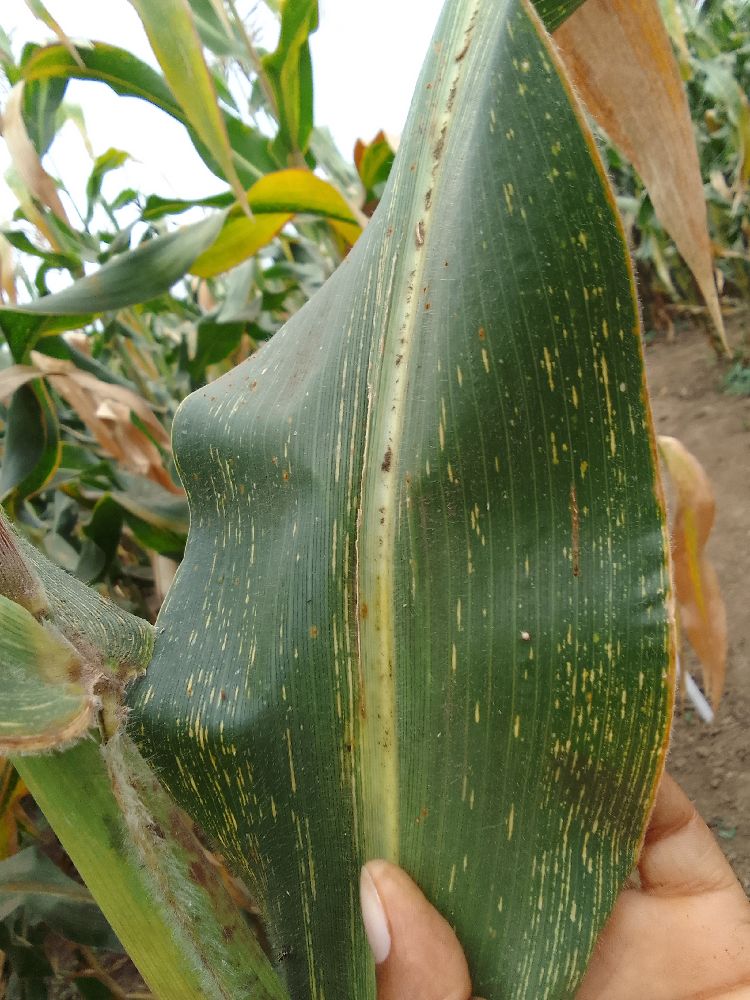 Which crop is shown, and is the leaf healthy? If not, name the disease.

maize, maize streak virus
